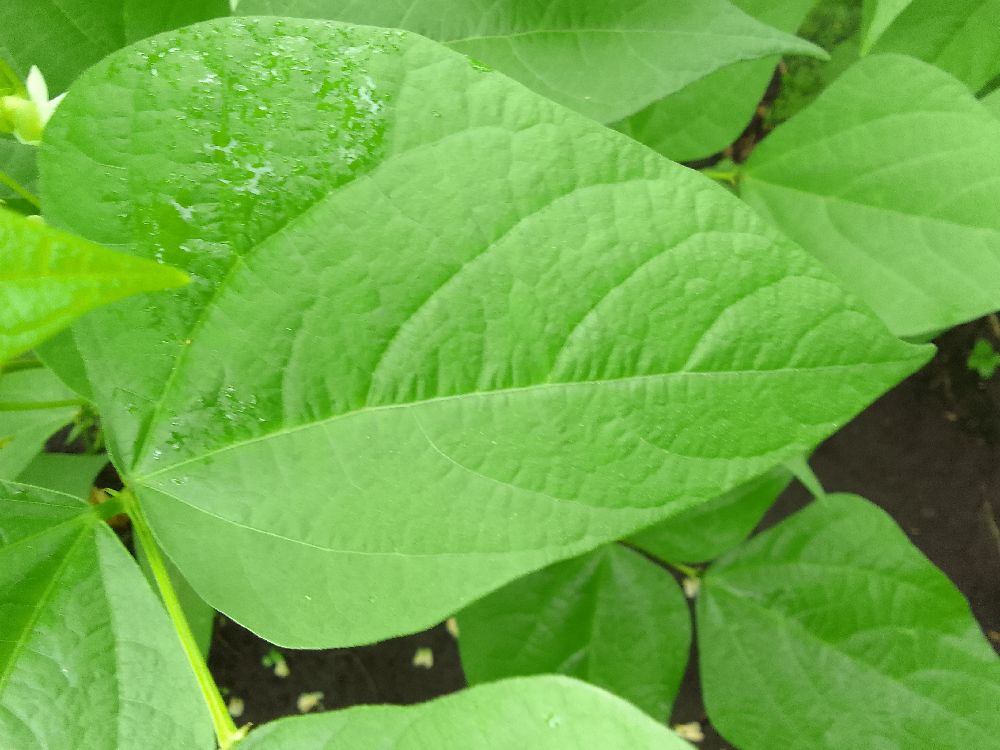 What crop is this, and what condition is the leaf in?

common bean, healthy
